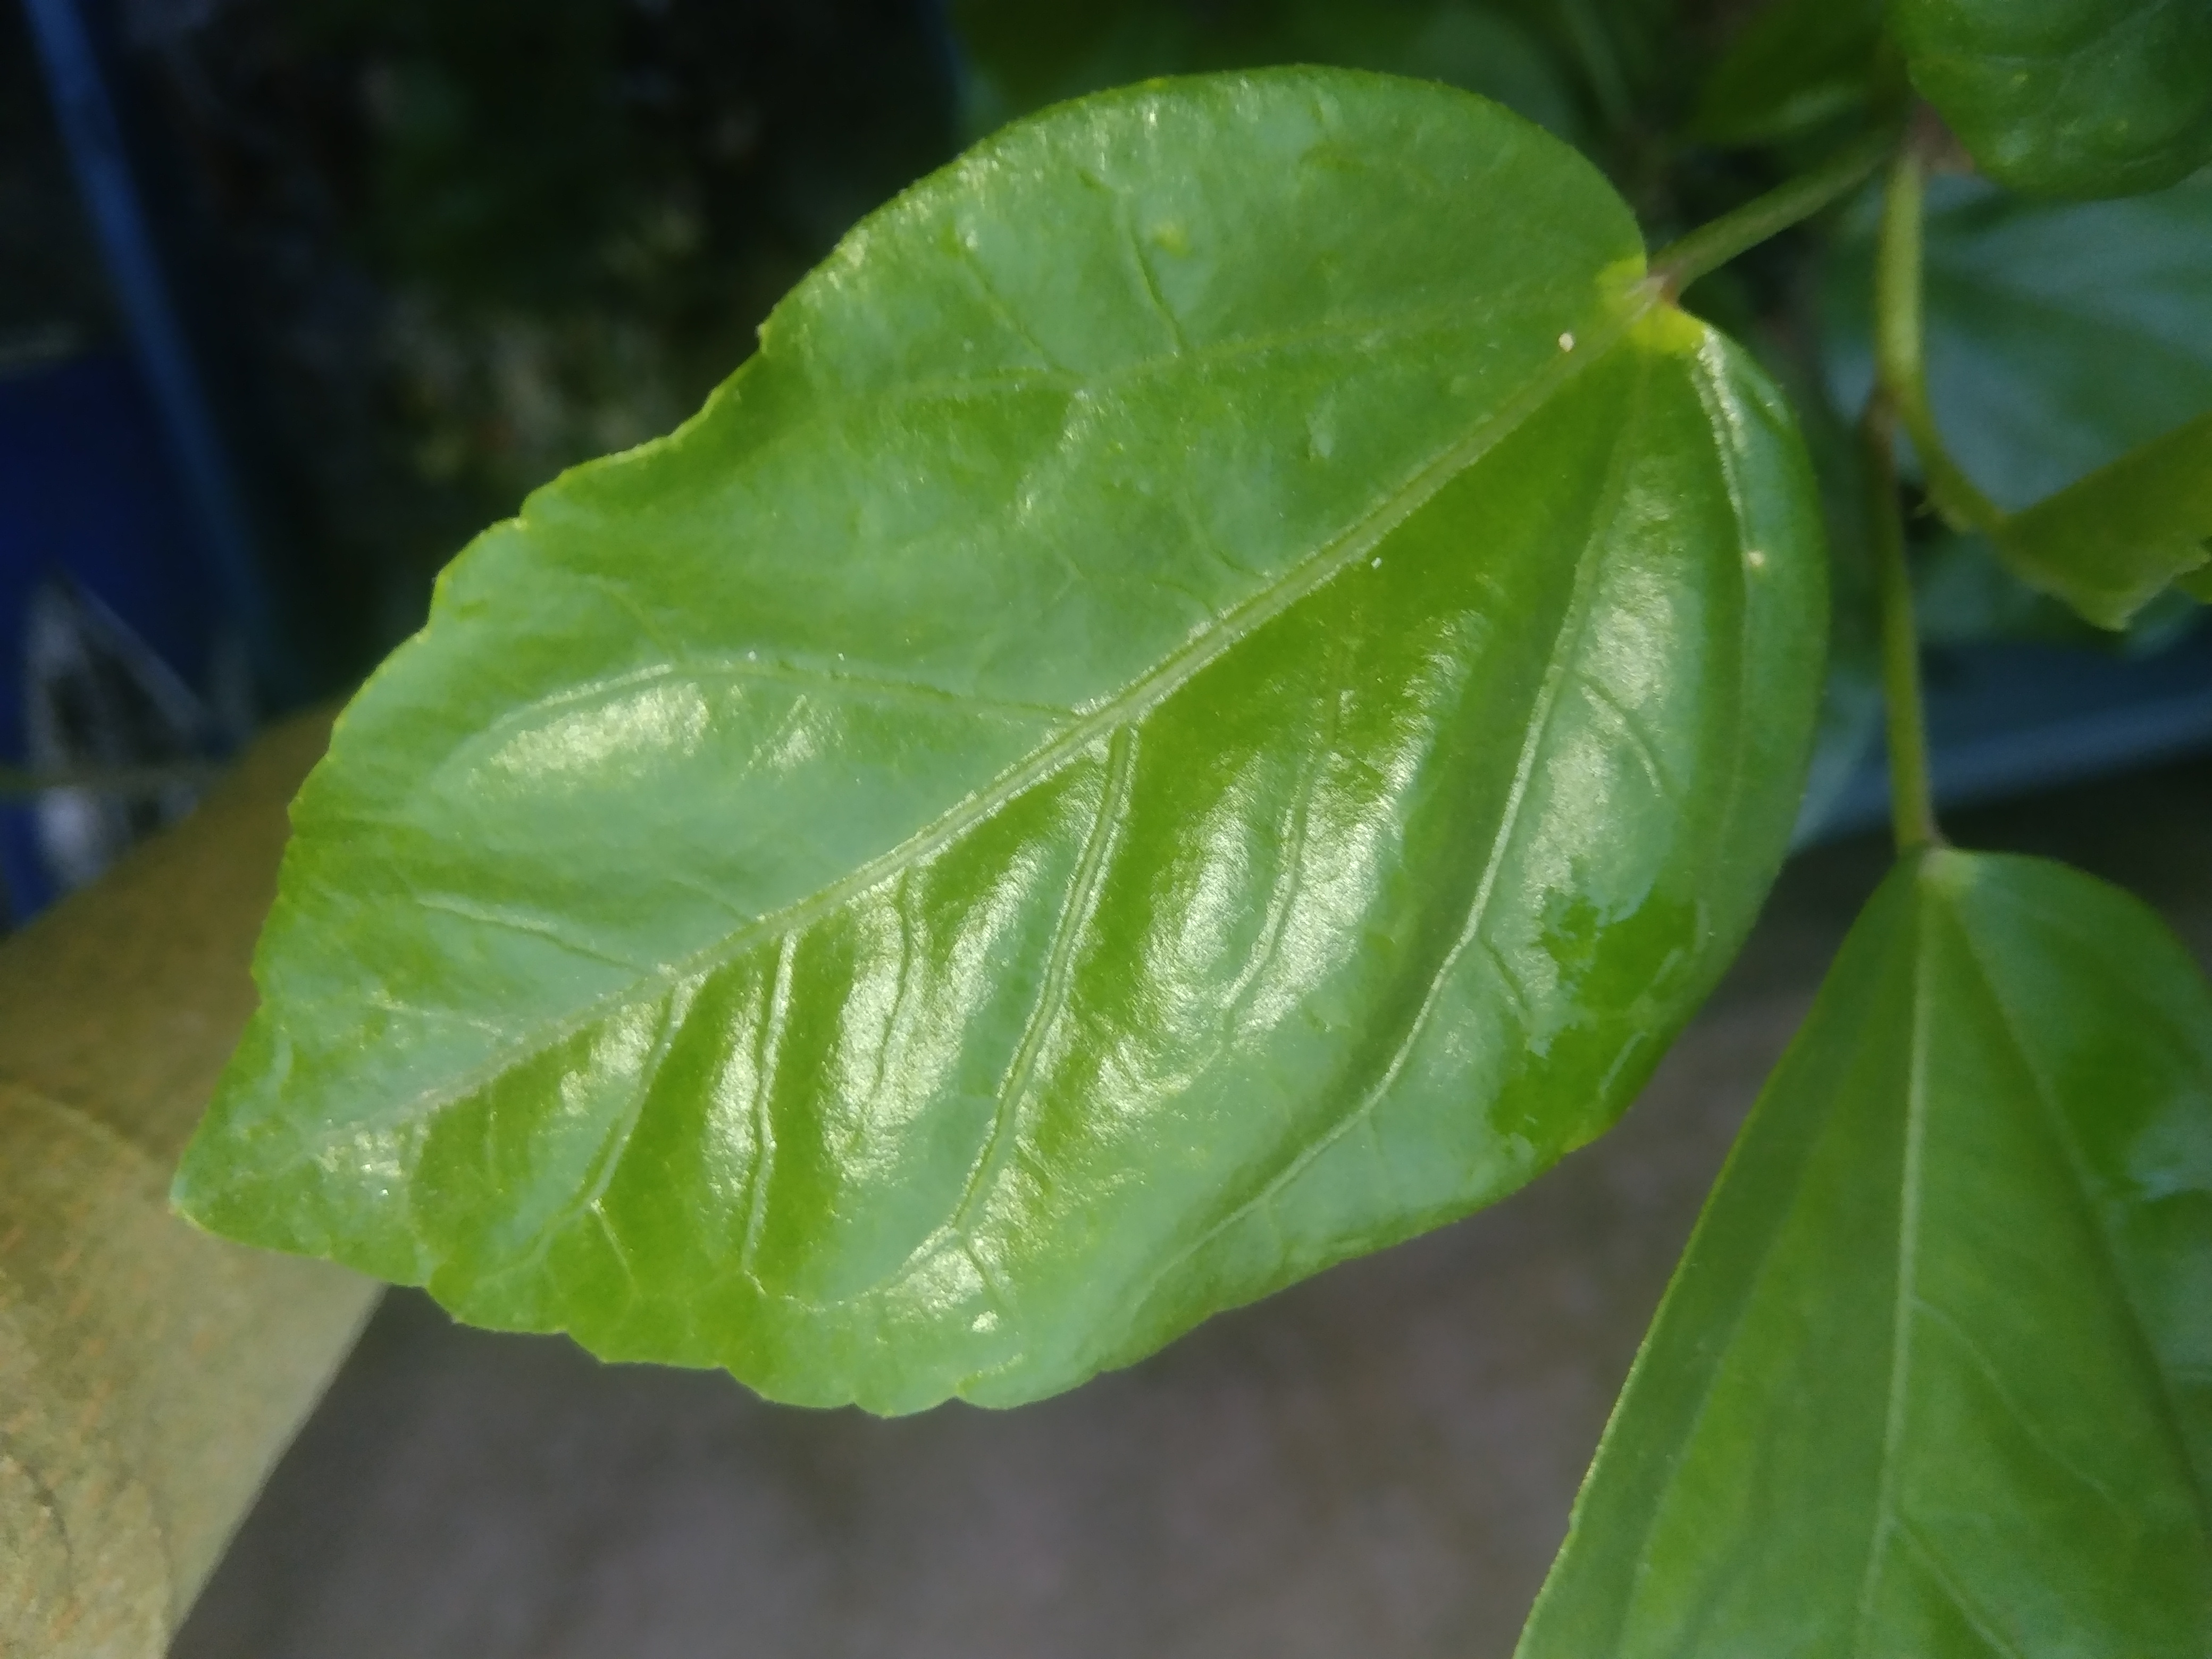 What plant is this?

hibiscus
